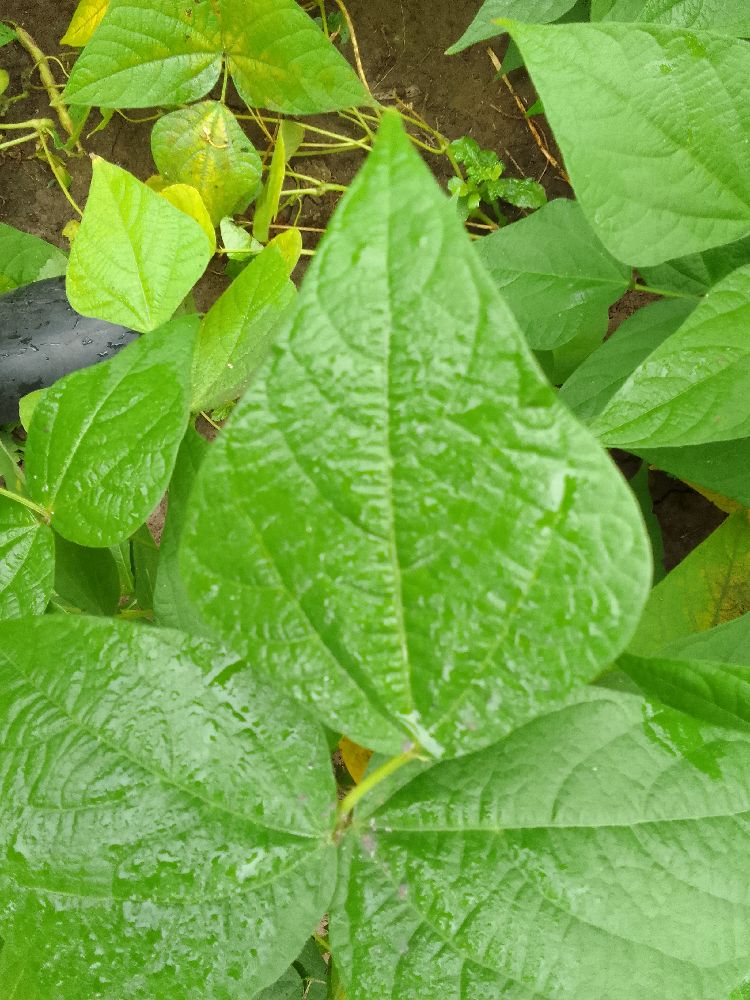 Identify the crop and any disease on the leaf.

common bean, healthy
